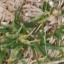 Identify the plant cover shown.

grass
